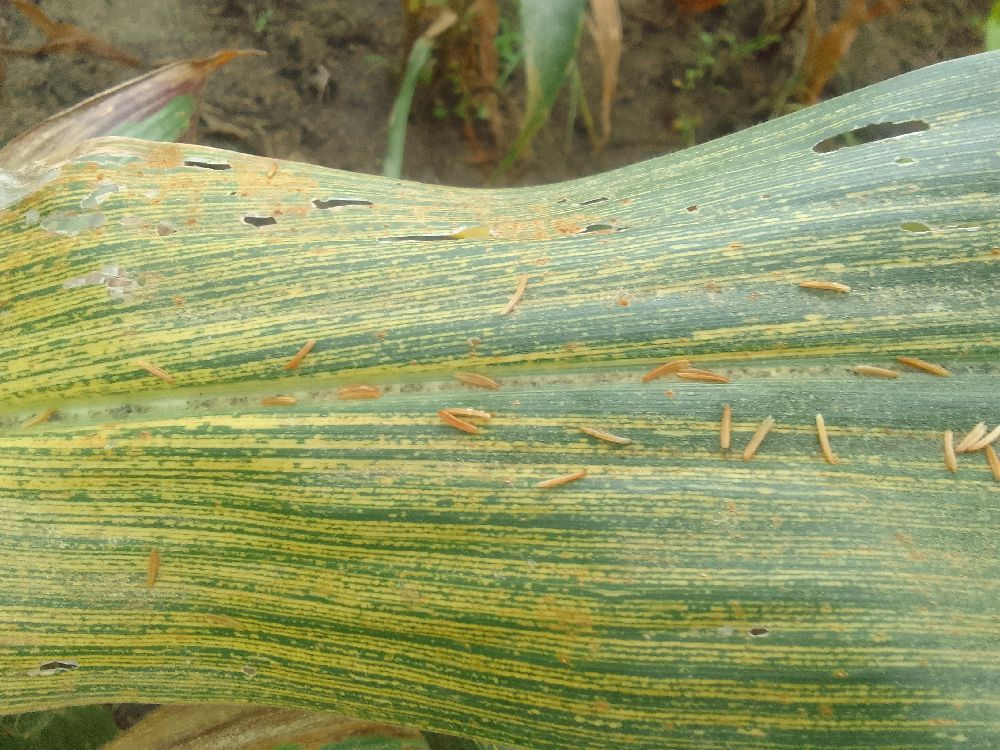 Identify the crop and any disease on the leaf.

maize, maize streak virus
